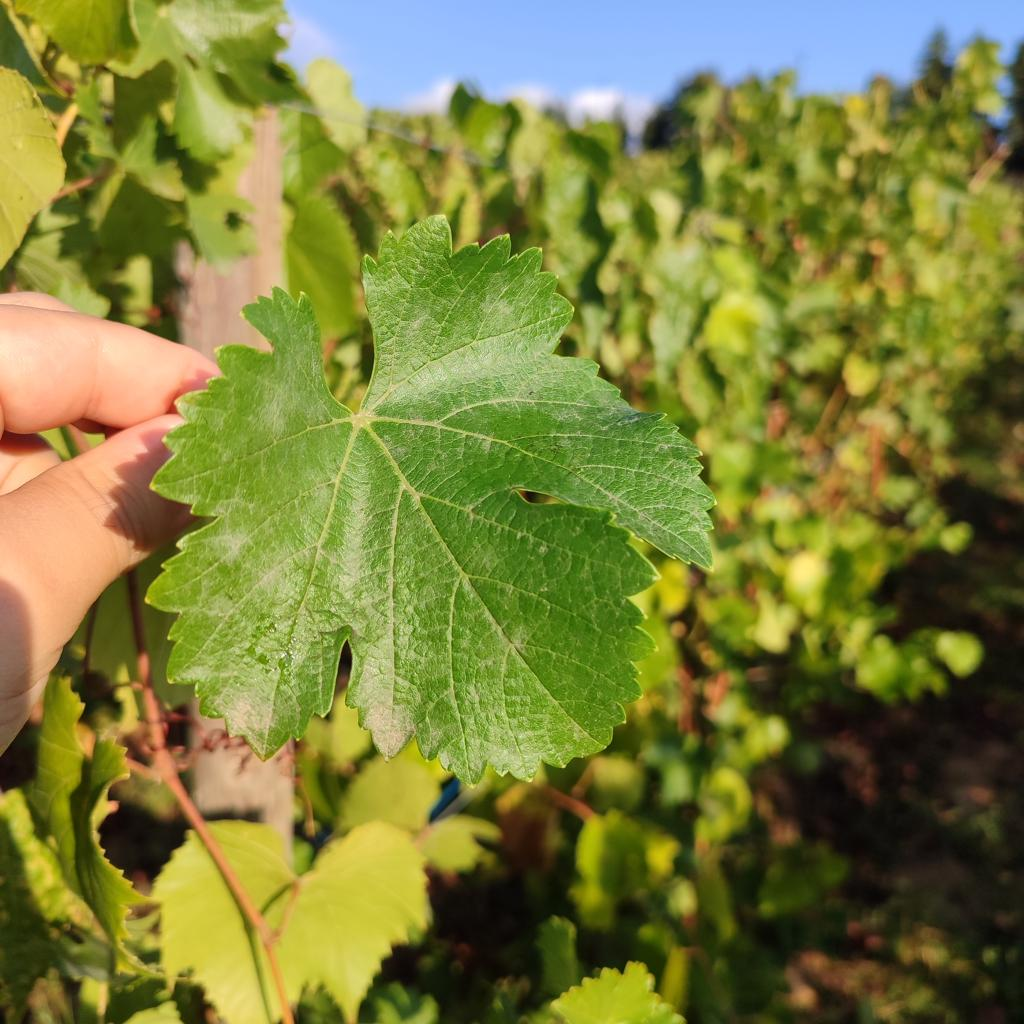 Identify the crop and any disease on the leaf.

grapevine, powdery mildew
